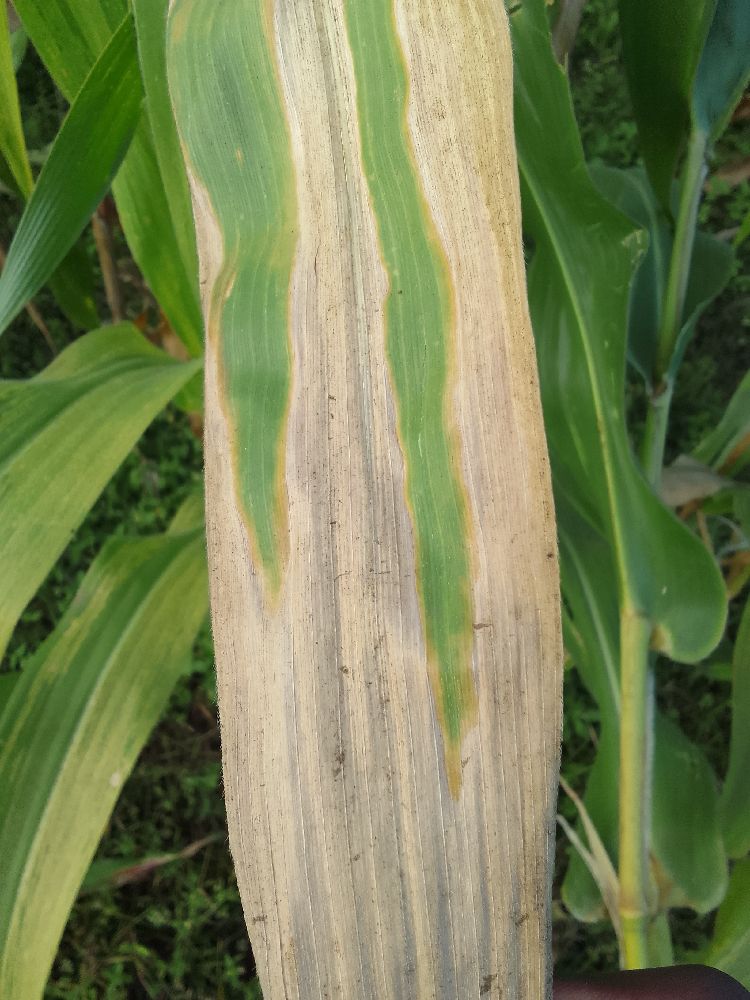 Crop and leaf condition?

maize, maize lethal necrosis
